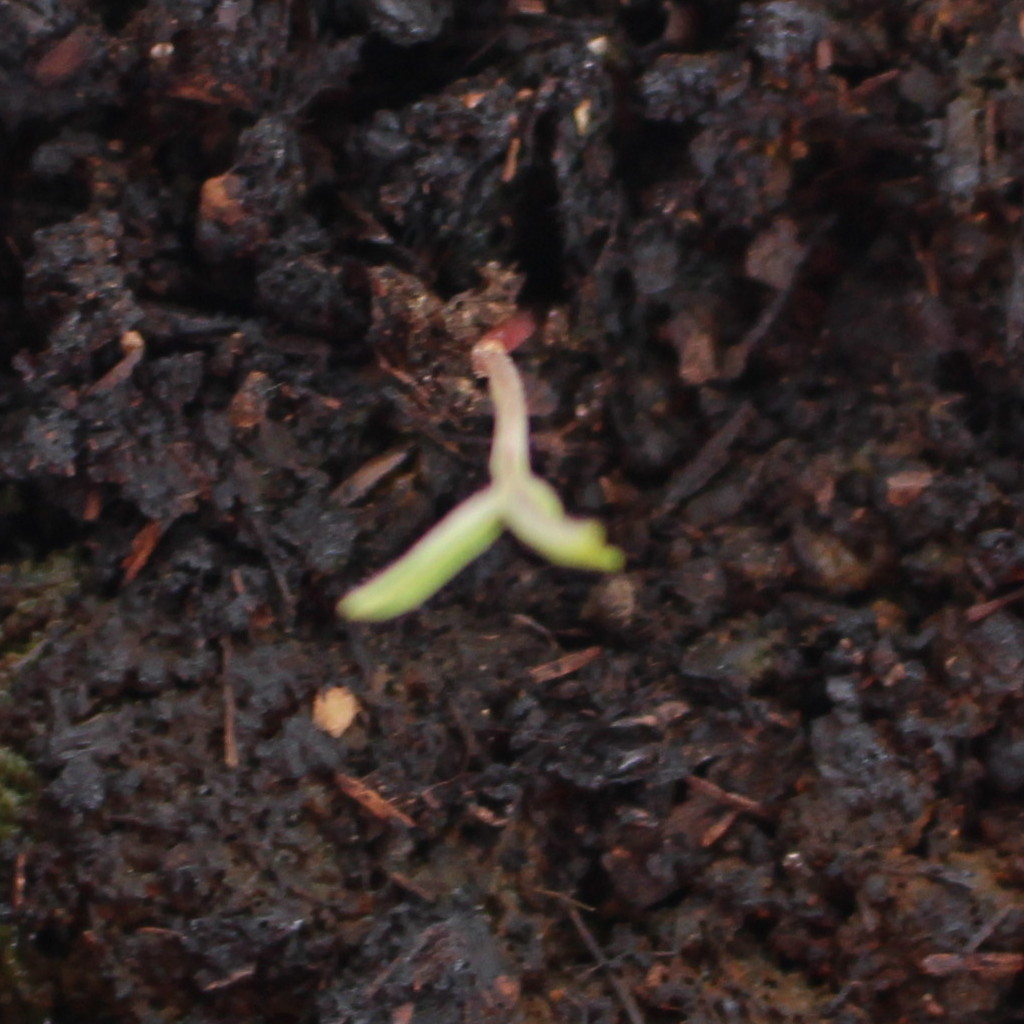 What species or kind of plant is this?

Vicia sativa
